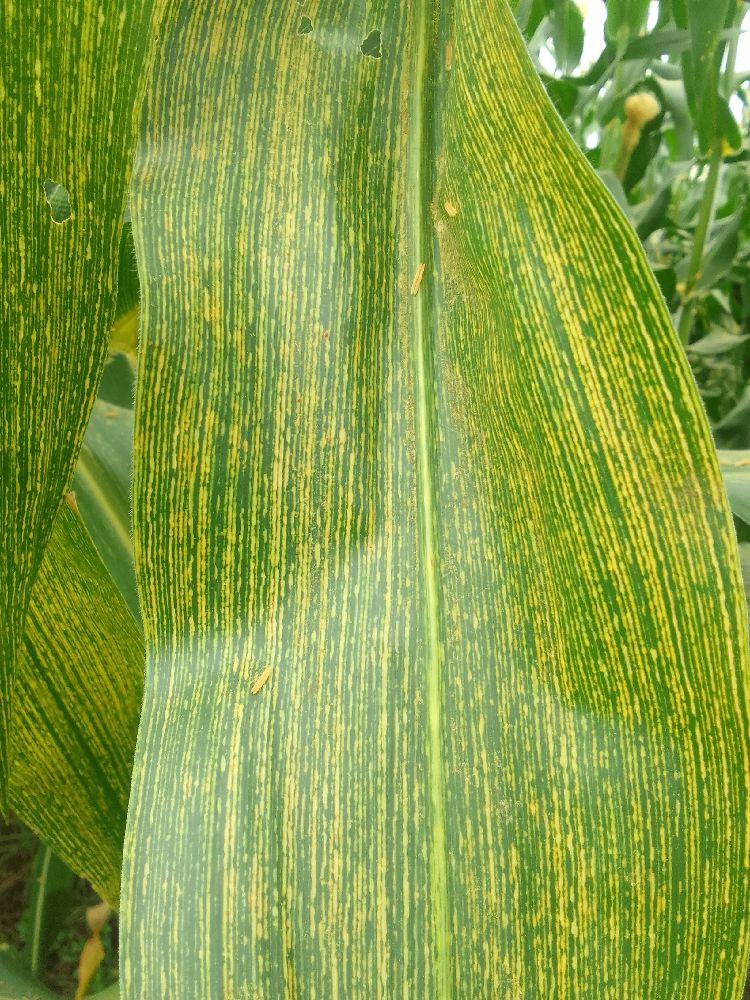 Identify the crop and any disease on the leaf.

maize, maize streak virus
